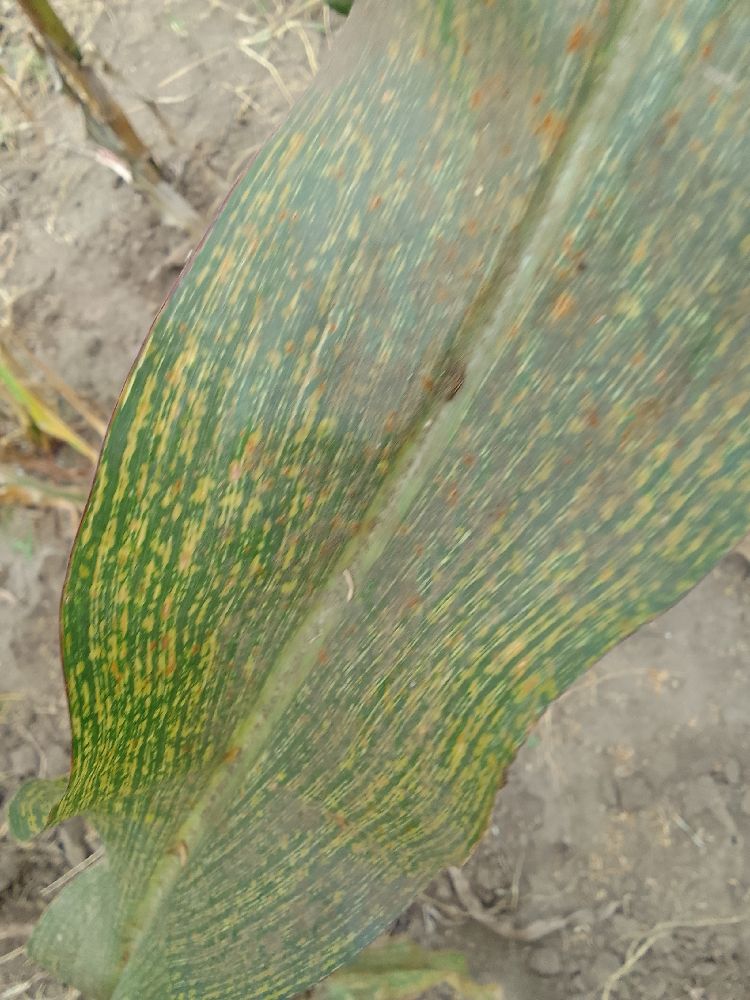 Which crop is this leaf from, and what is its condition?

maize, maize streak virus
